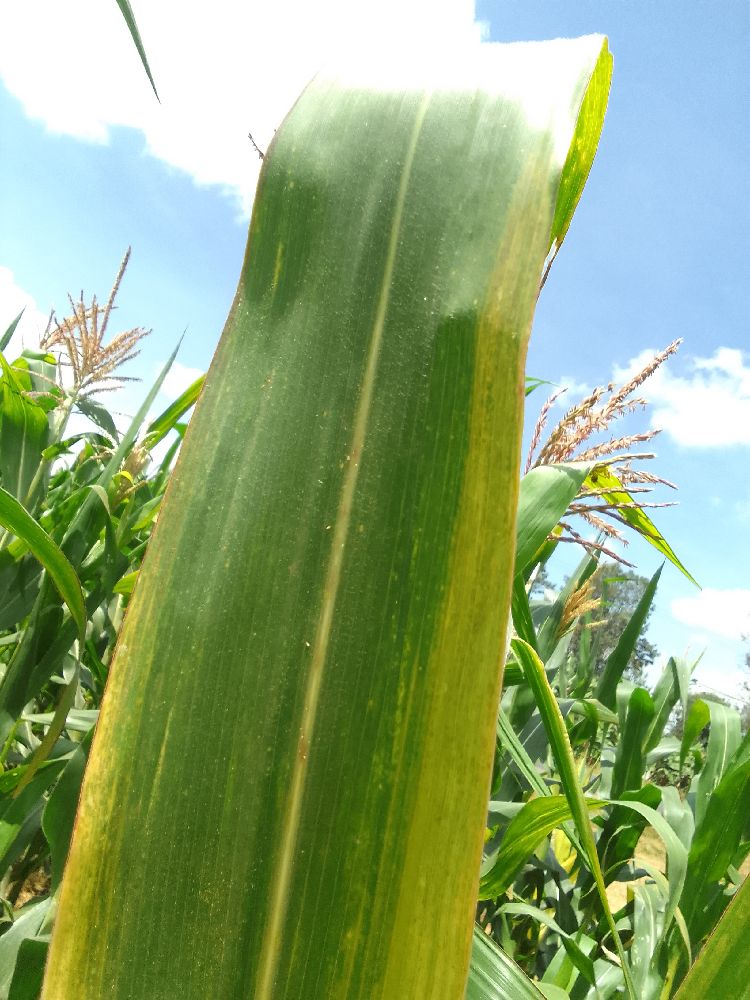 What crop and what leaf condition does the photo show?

maize, maize lethal necrosis
